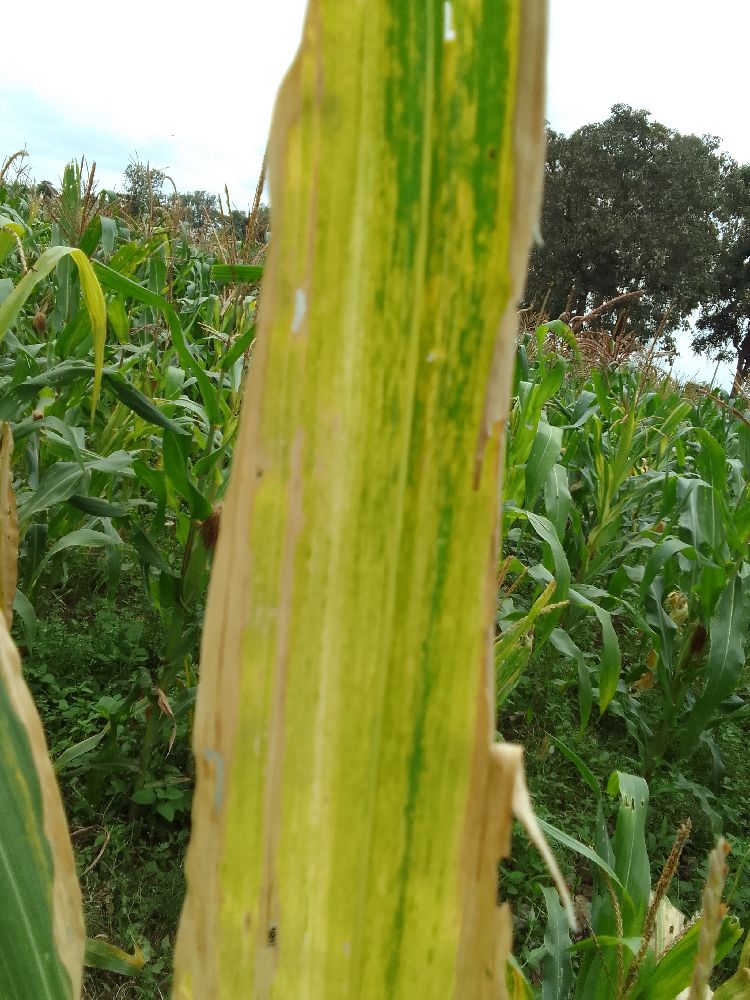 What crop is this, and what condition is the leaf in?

maize, maize lethal necrosis
